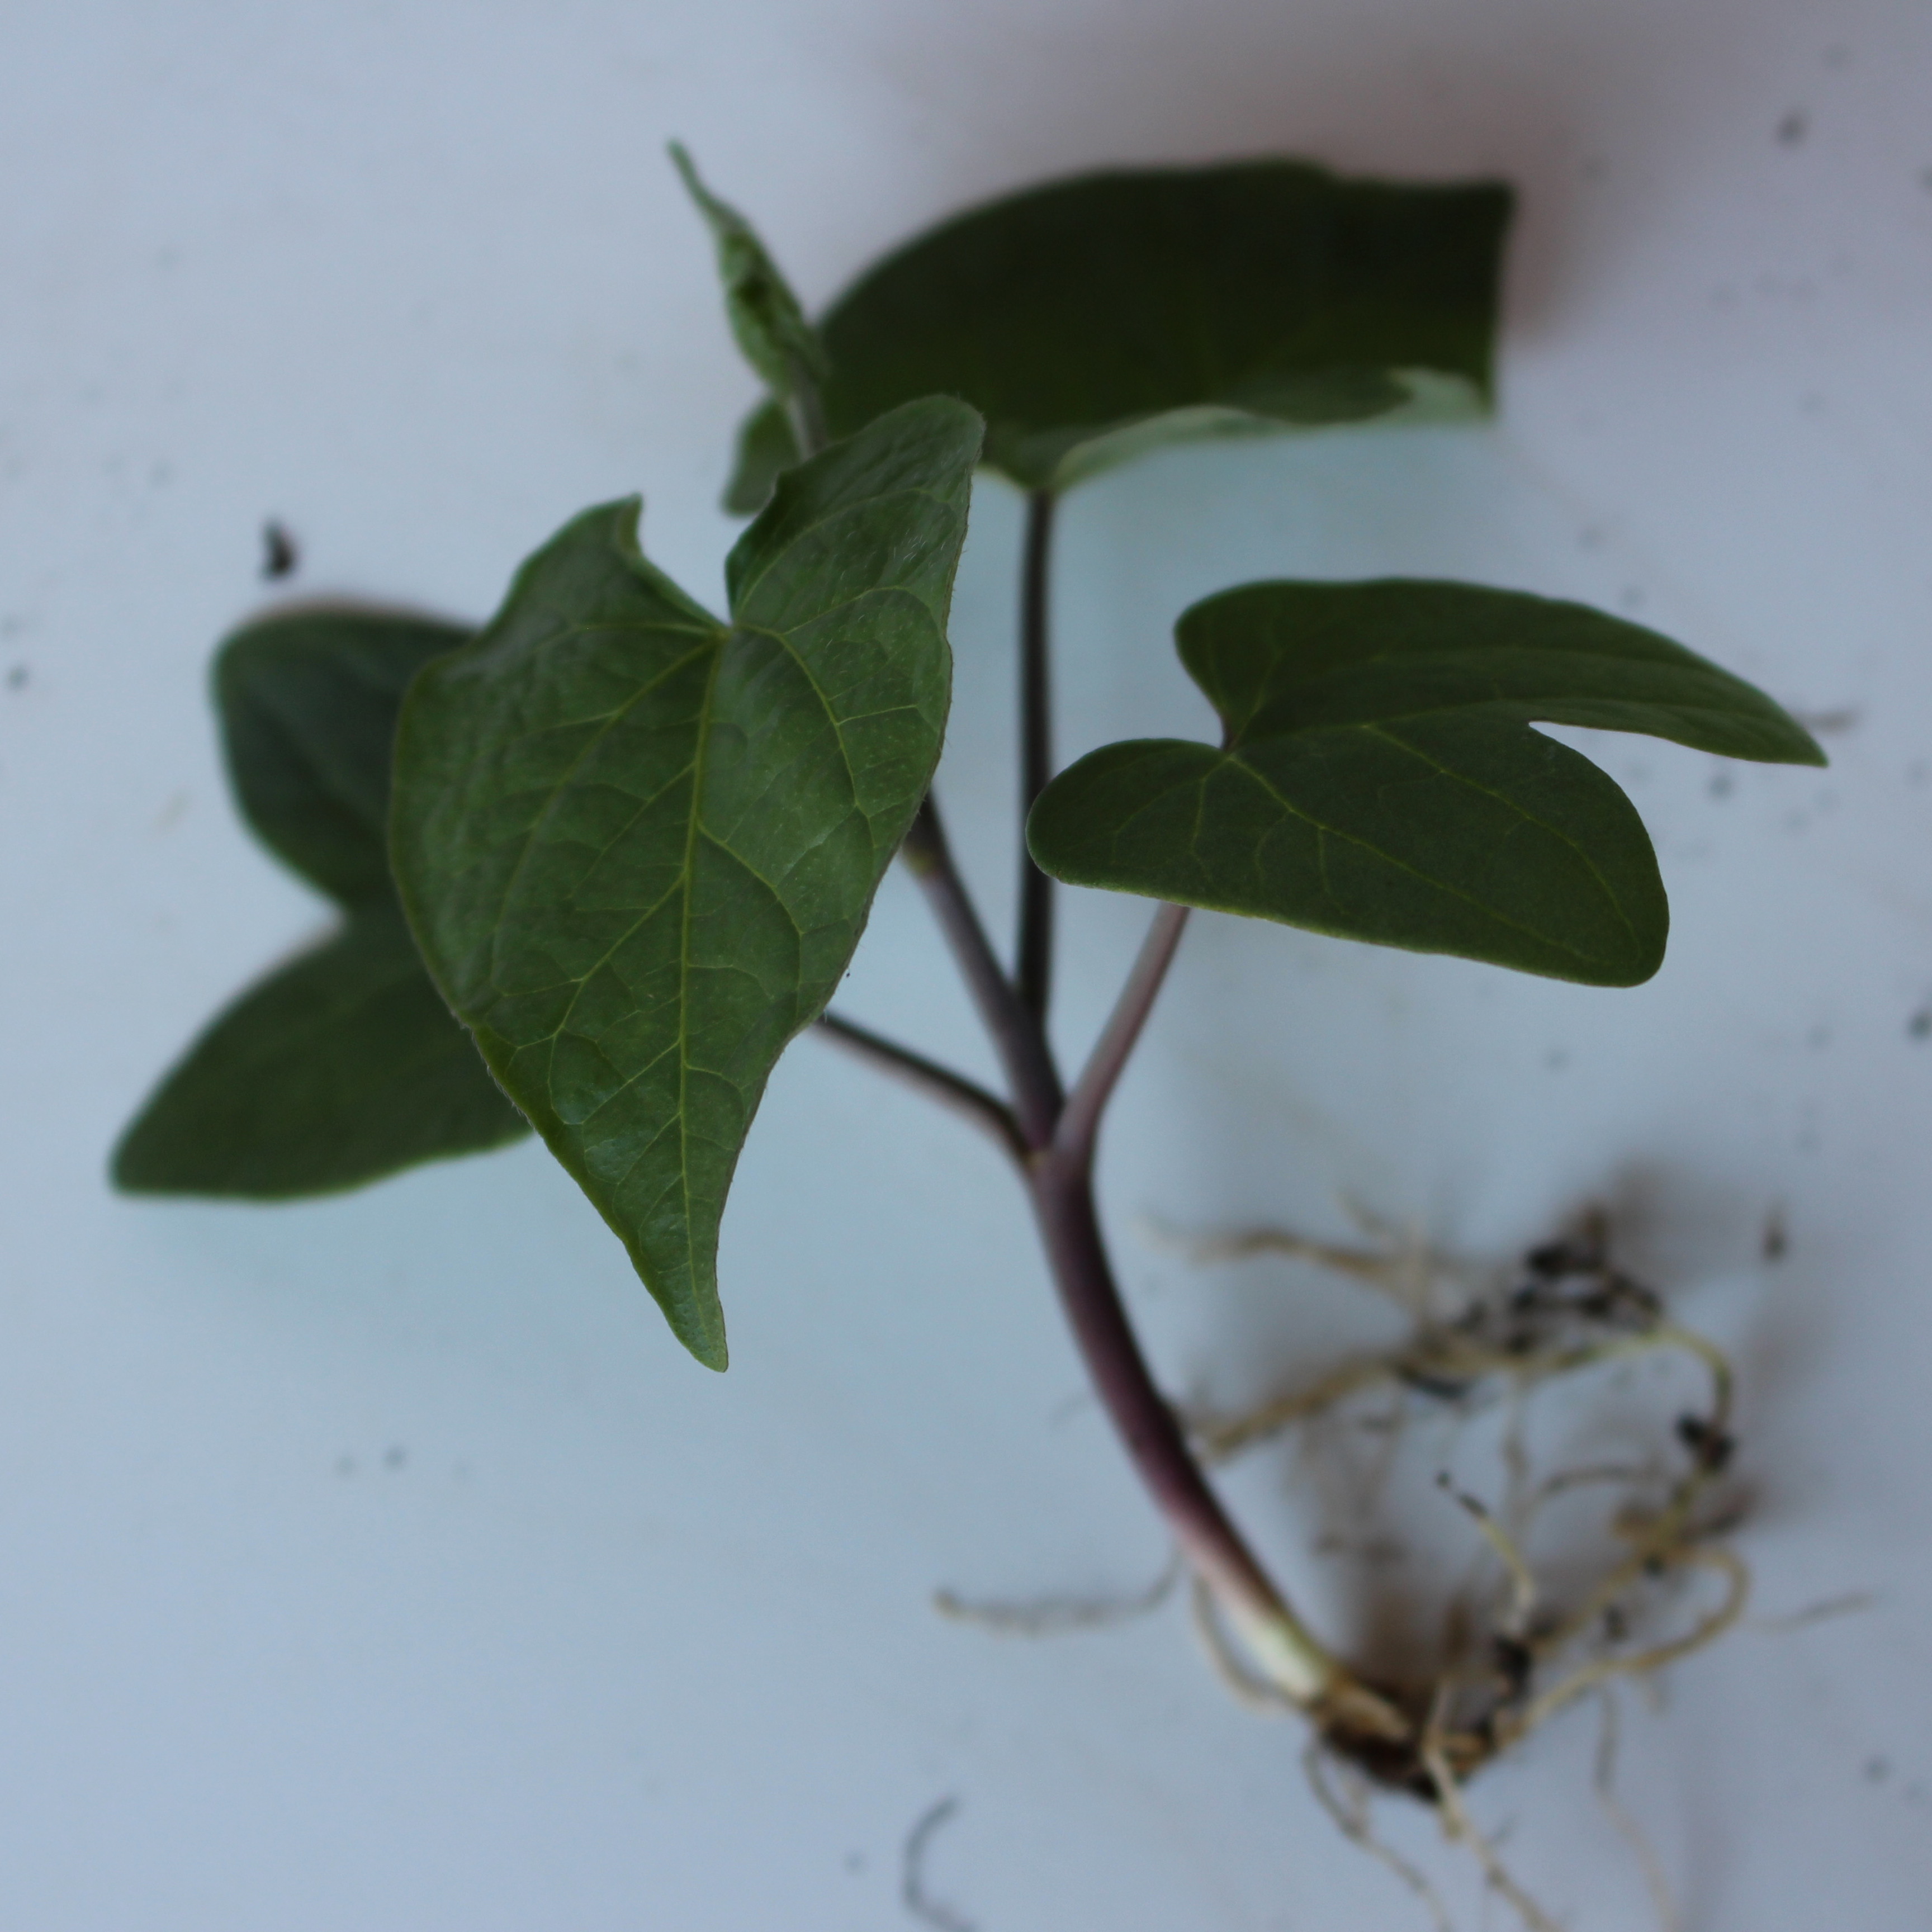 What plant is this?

Convolvulus arvensis
